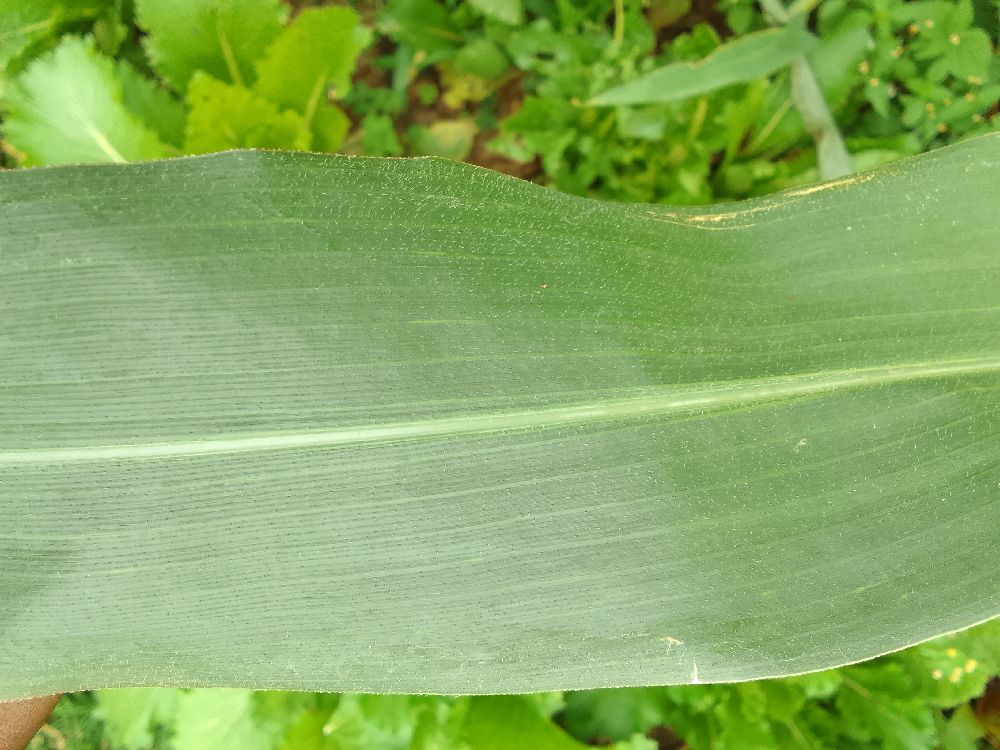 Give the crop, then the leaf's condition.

maize, healthy
